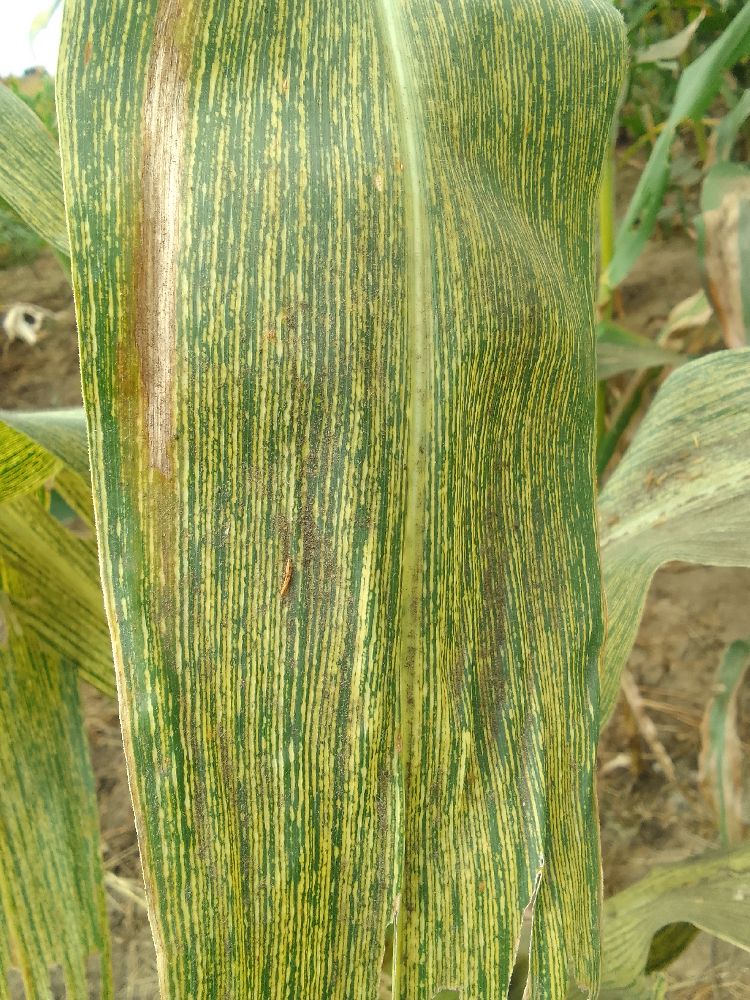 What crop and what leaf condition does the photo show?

maize, maize streak virus
